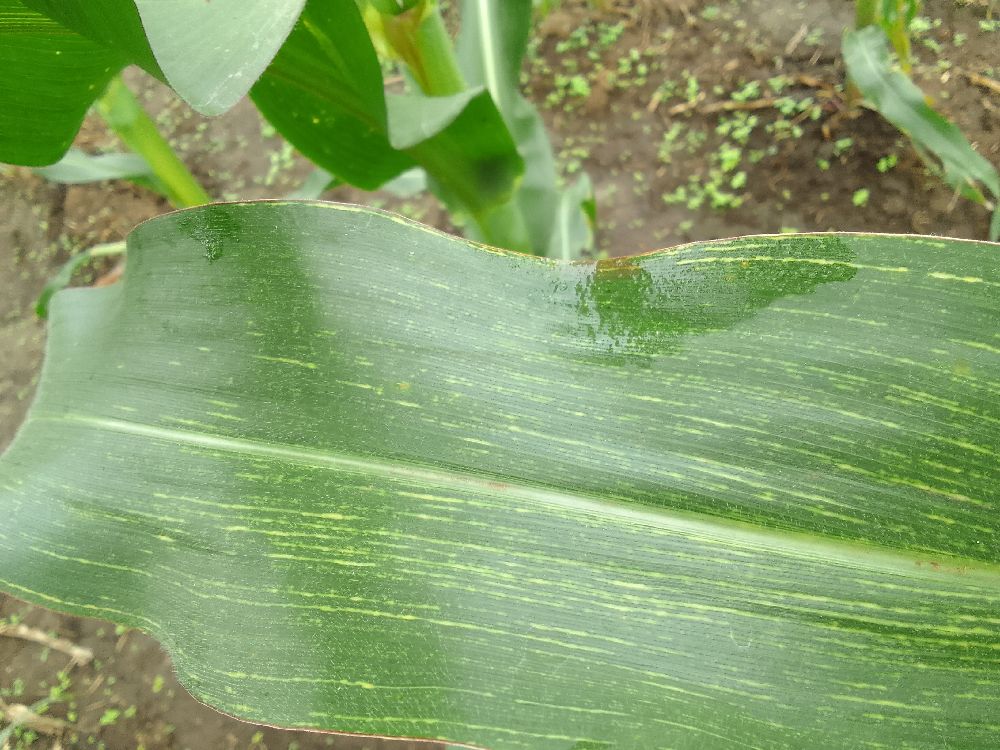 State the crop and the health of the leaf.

maize, maize streak virus
